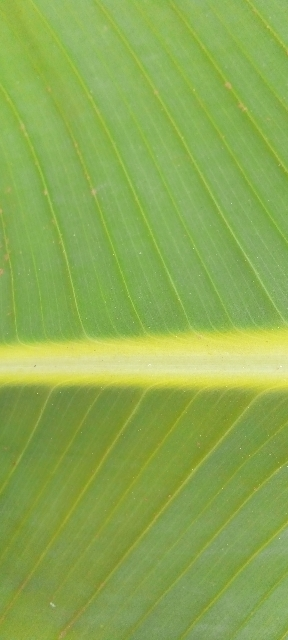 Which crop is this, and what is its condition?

banana, healthy
